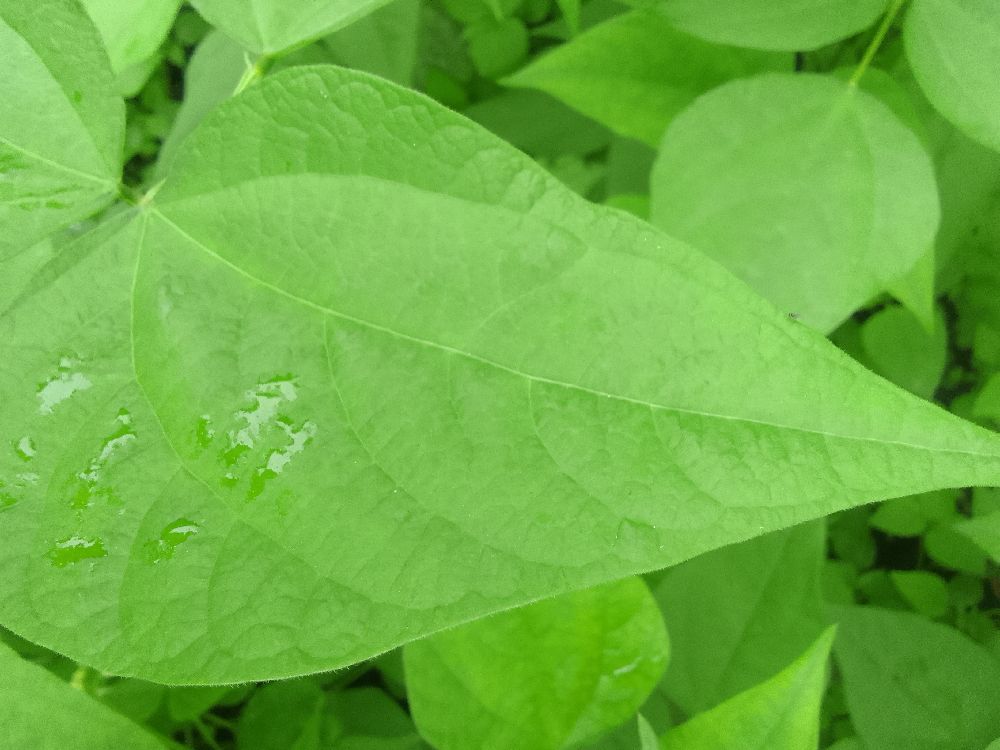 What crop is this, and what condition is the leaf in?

common bean, healthy
